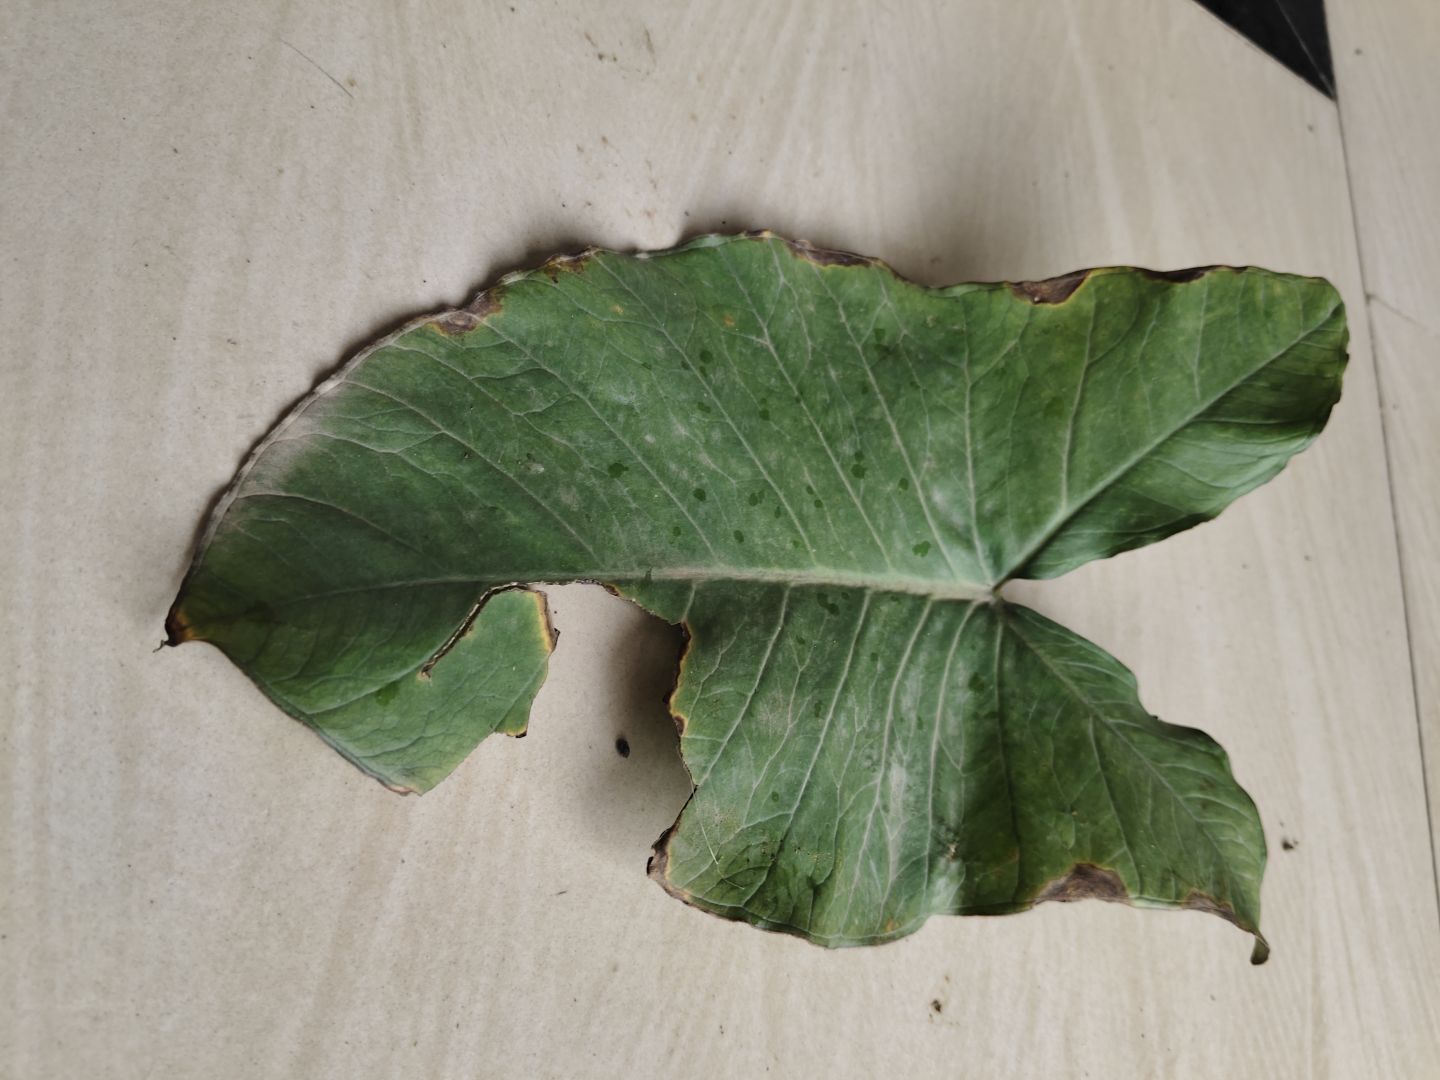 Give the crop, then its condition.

taro, leaf blight
